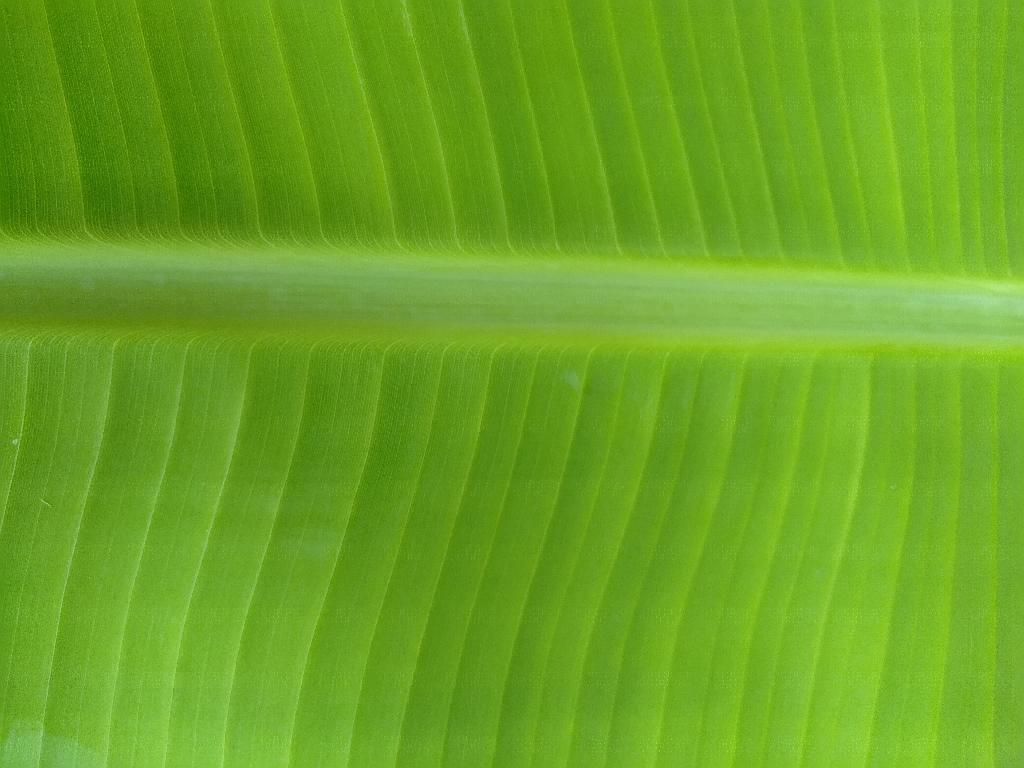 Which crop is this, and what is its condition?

banana, healthy
